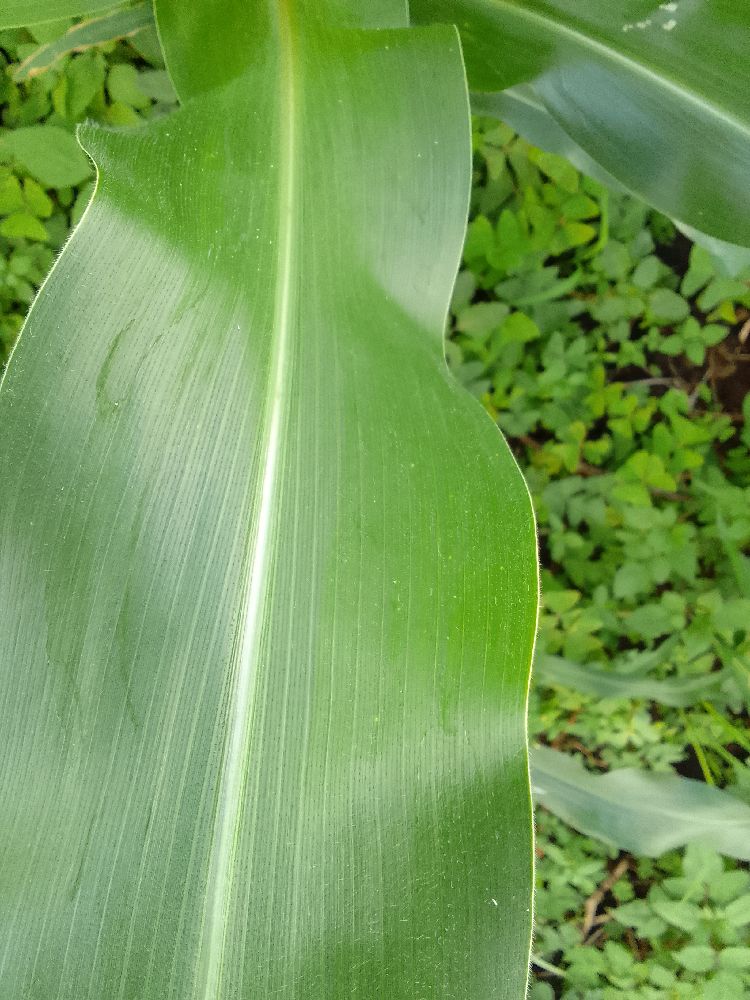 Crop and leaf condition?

maize, healthy
